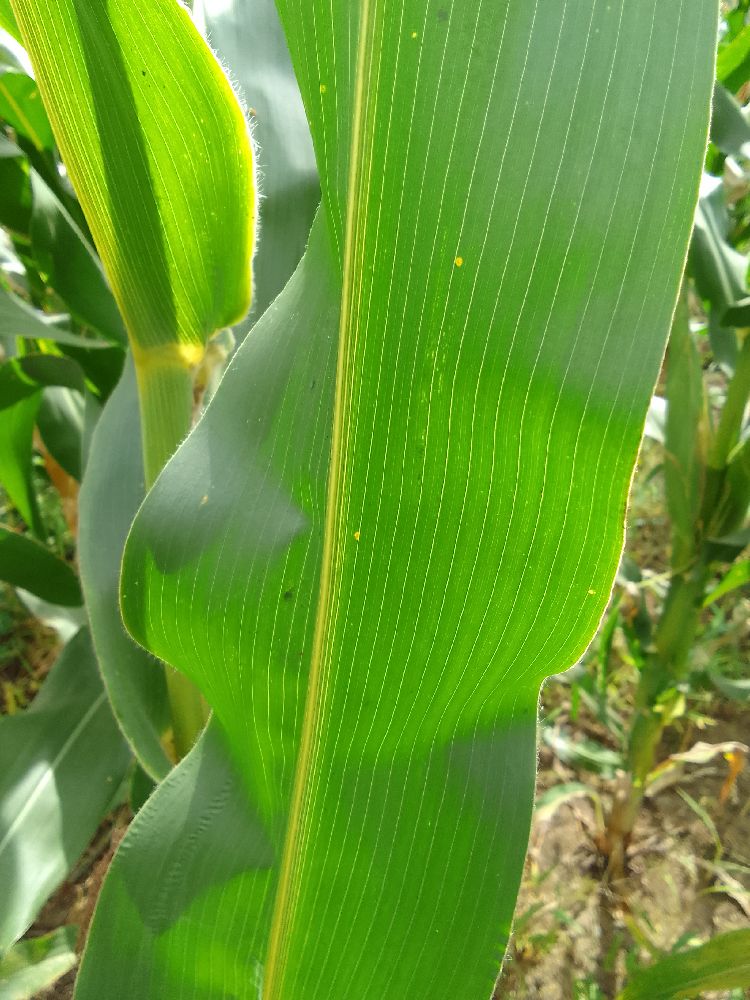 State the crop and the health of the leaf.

maize, healthy
